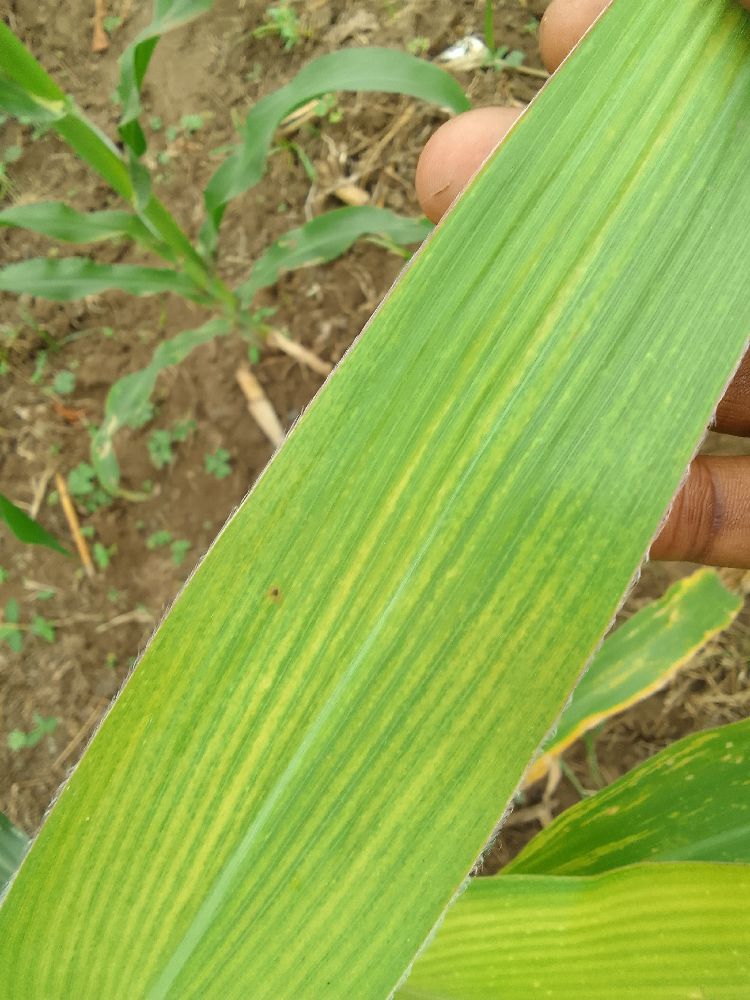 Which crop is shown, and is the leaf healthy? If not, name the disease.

maize, maize lethal necrosis
